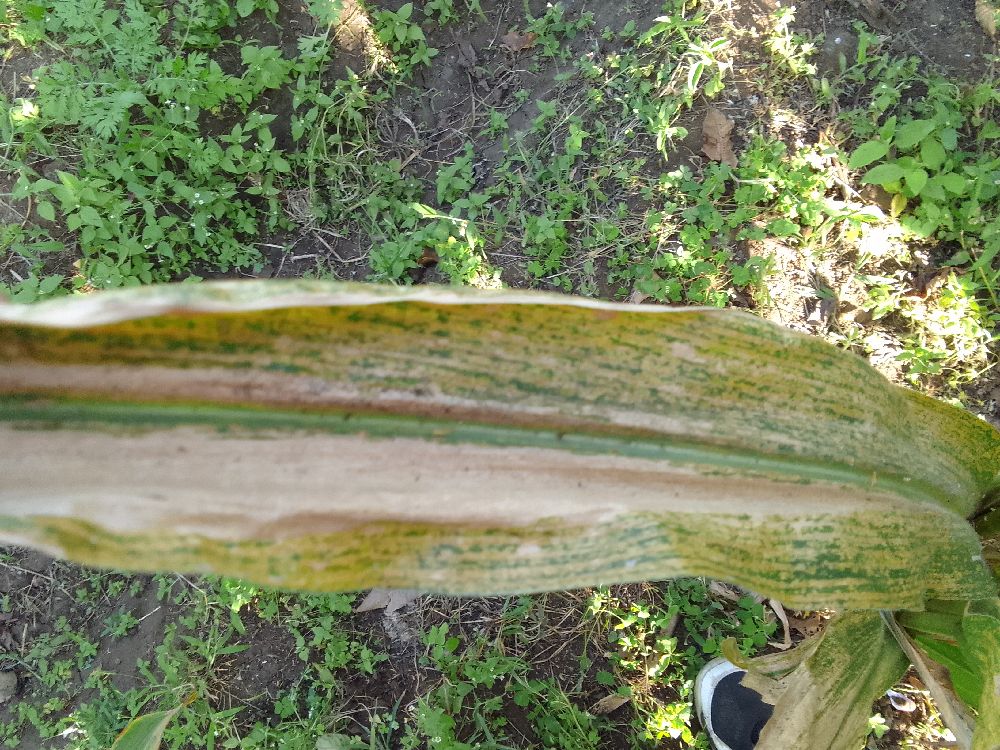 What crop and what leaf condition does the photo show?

maize, maize lethal necrosis
